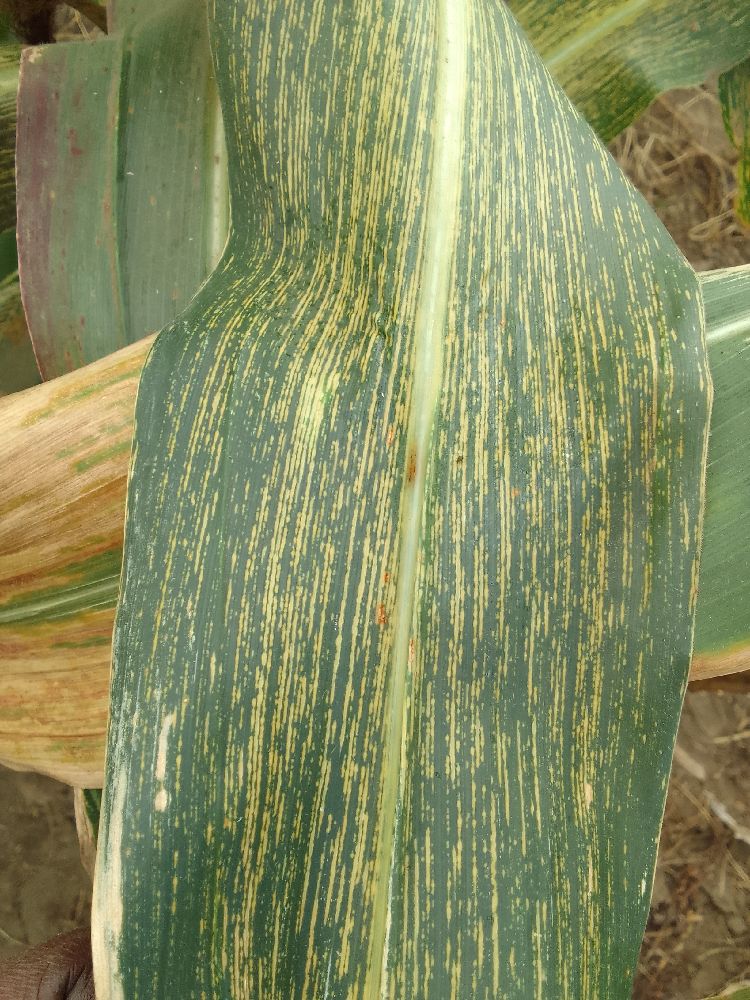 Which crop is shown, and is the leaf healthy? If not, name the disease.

maize, maize streak virus
